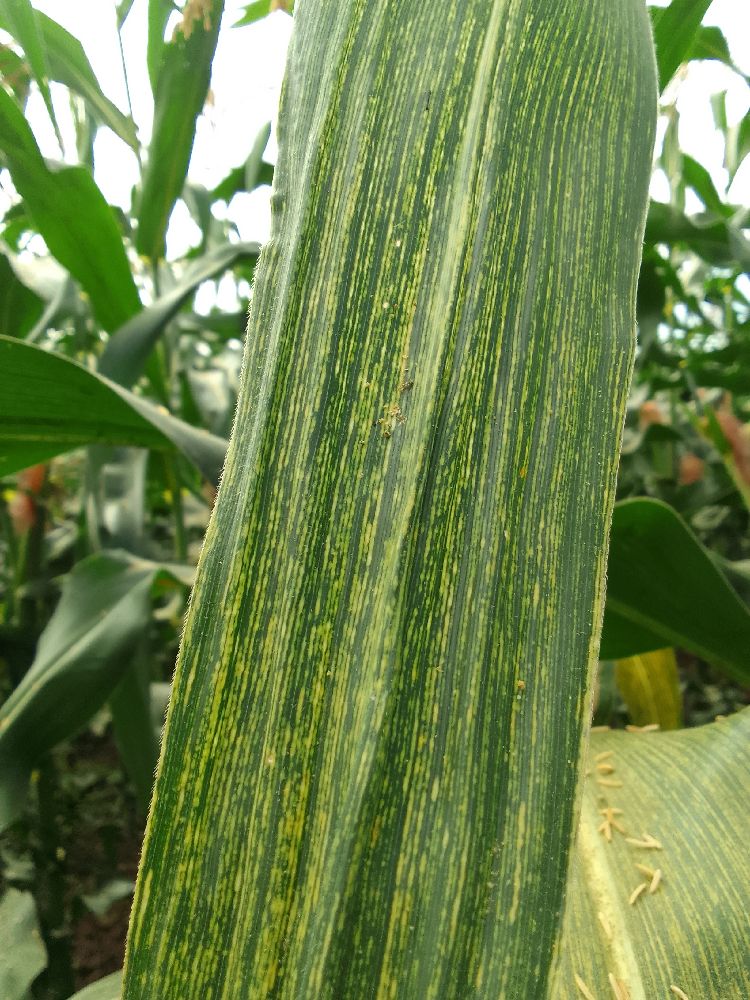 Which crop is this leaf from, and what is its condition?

maize, maize streak virus
